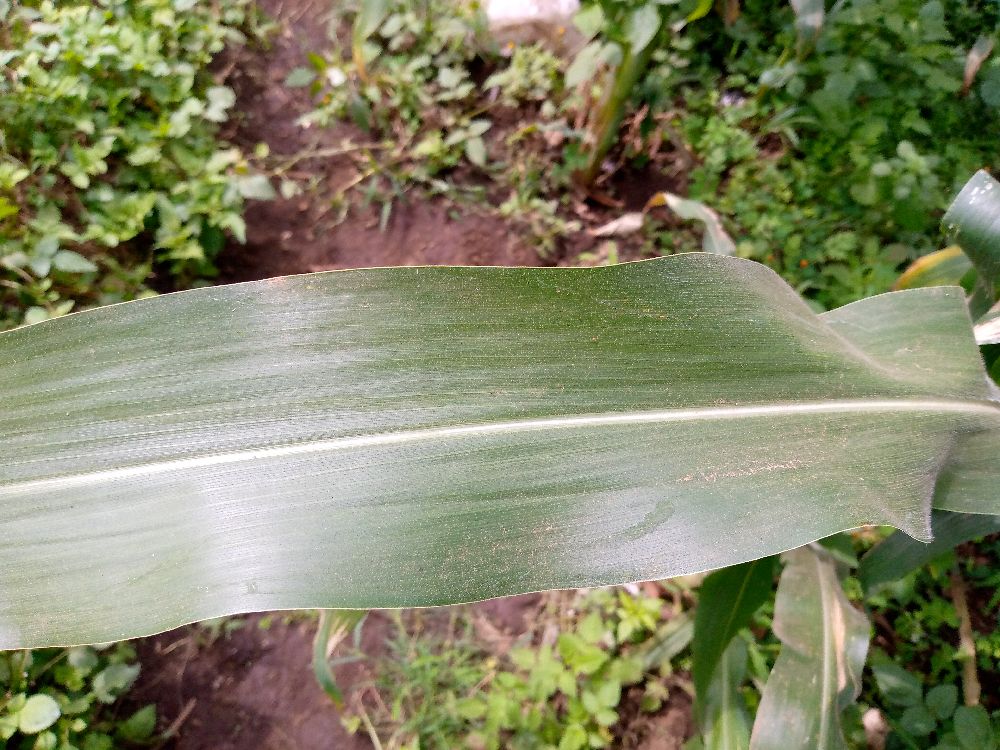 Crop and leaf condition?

maize, healthy
